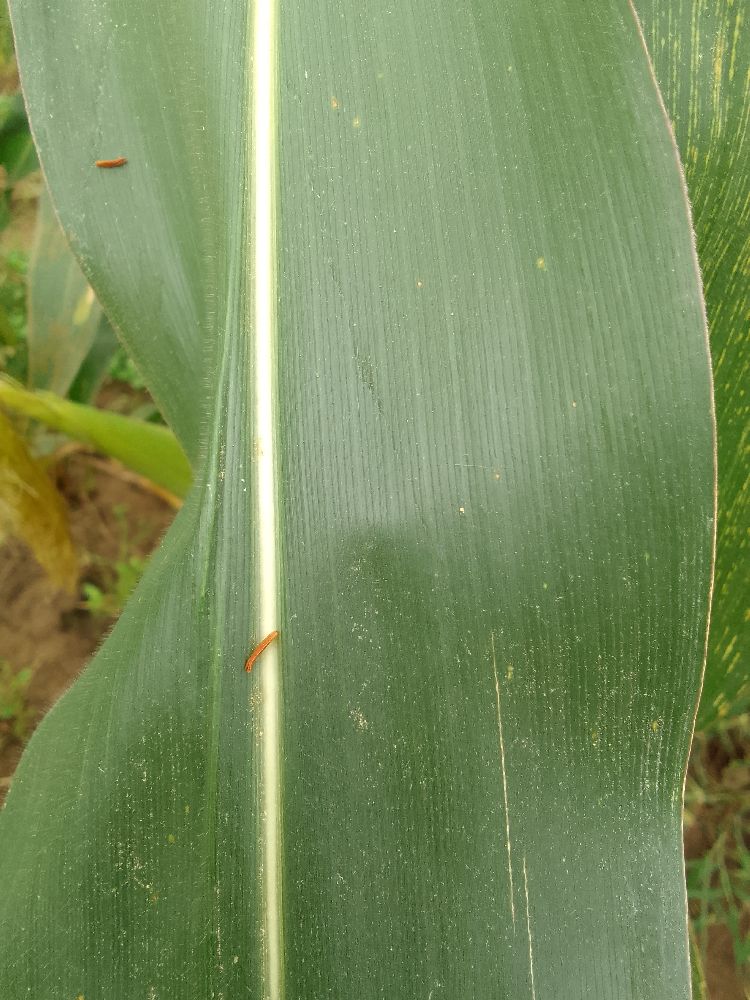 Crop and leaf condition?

maize, healthy
